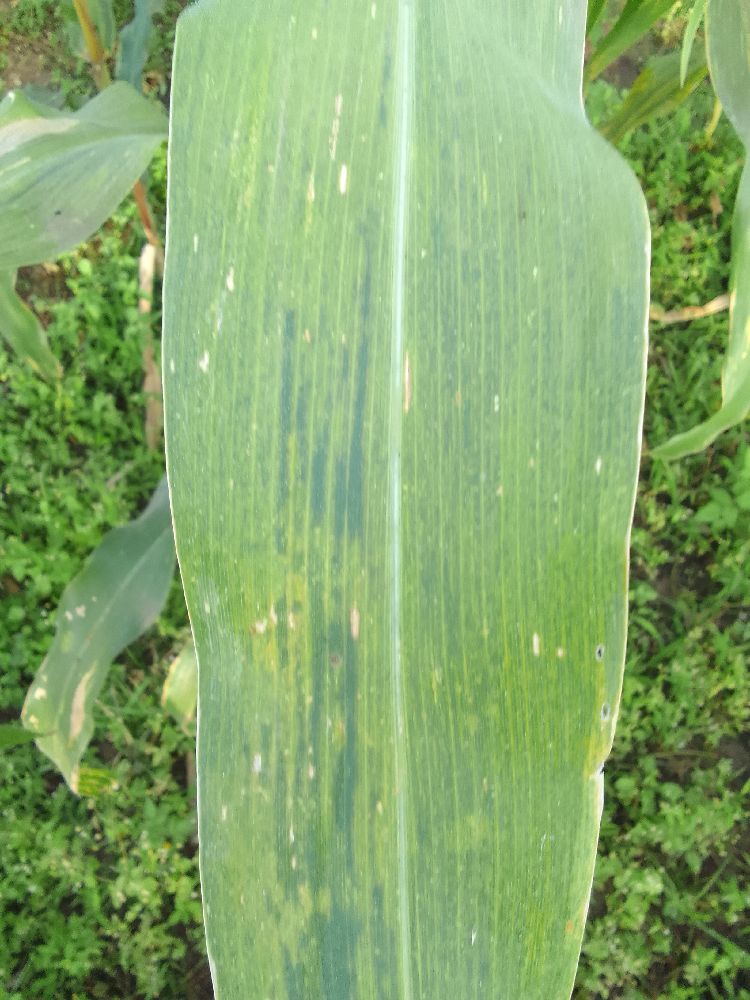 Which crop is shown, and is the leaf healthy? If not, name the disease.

maize, maize lethal necrosis
